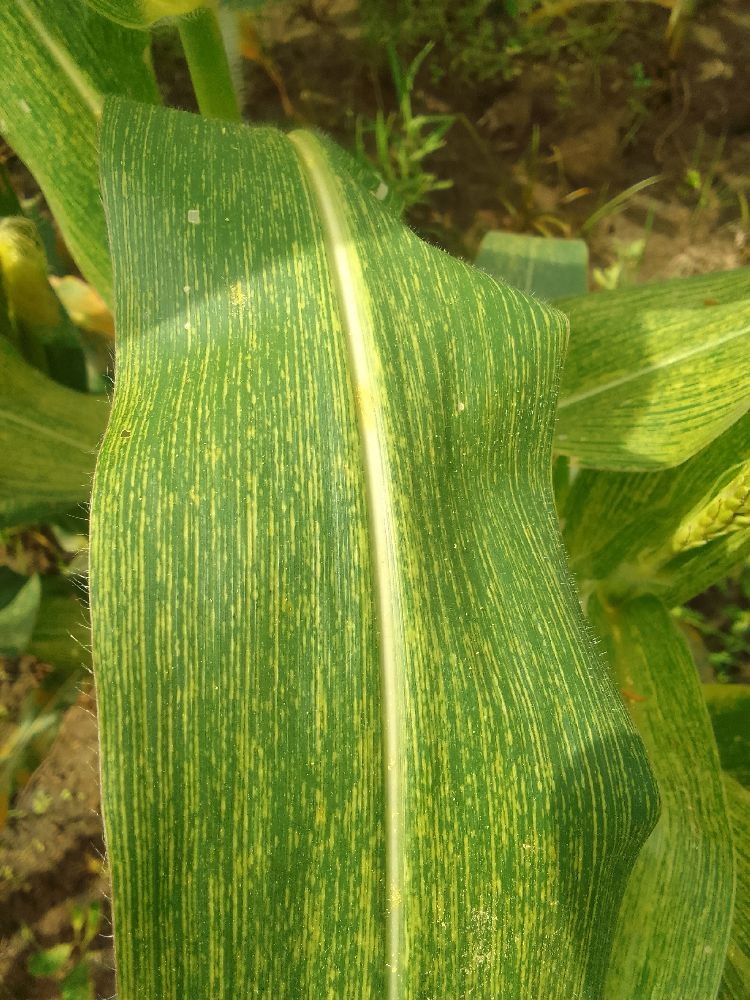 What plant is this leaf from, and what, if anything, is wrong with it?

maize, maize streak virus
